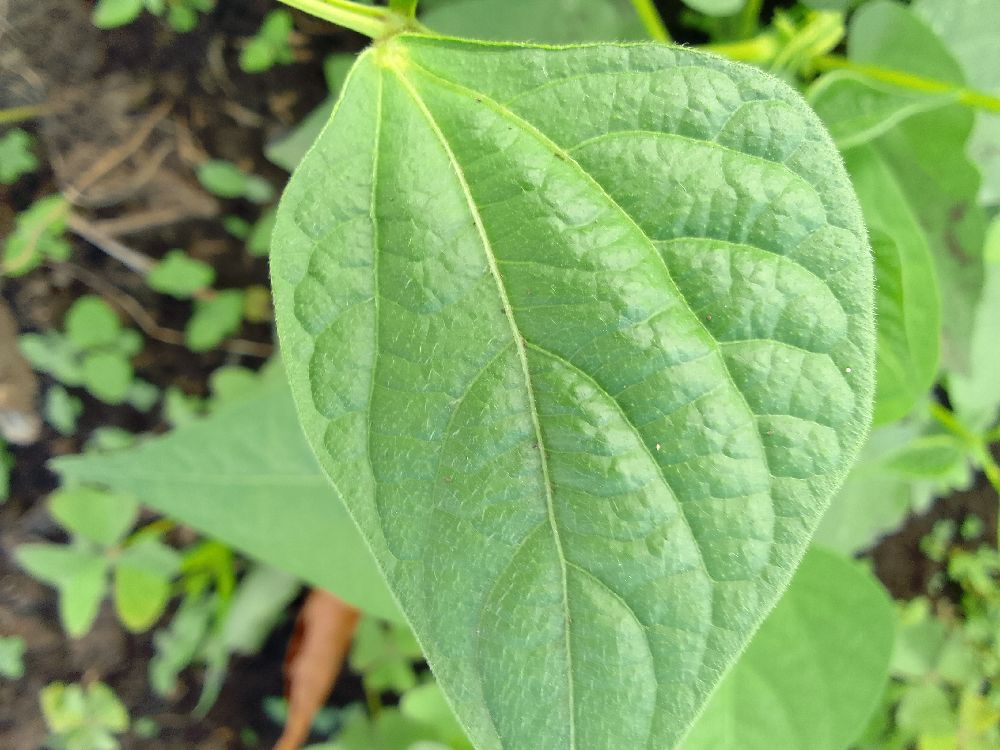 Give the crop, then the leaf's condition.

common bean, healthy
